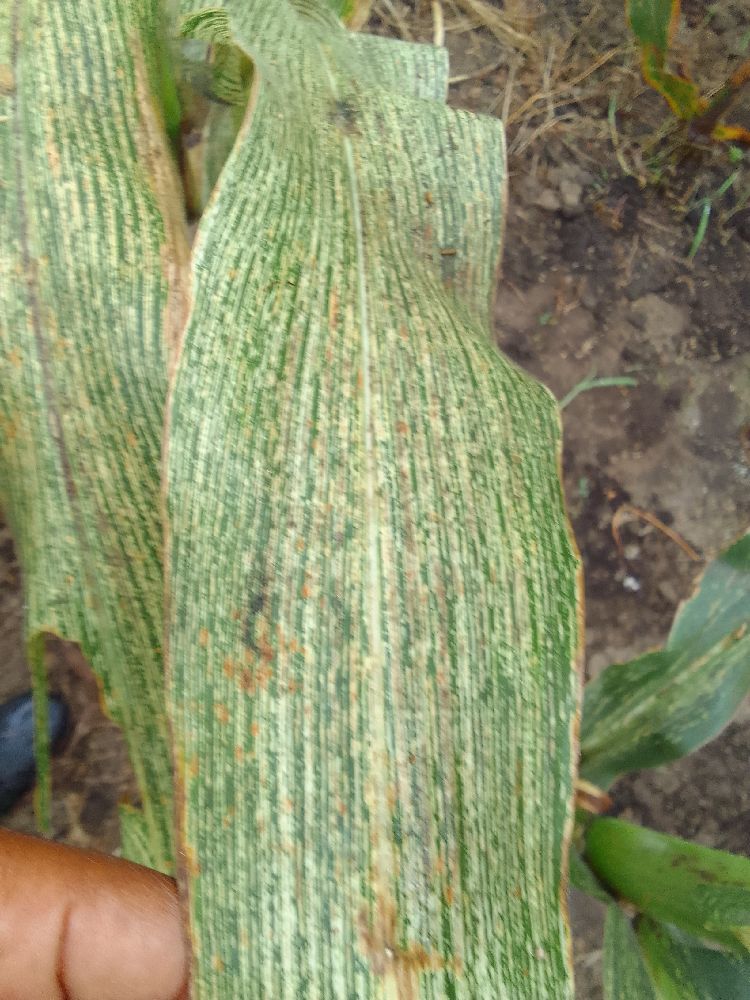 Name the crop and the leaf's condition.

maize, maize streak virus
